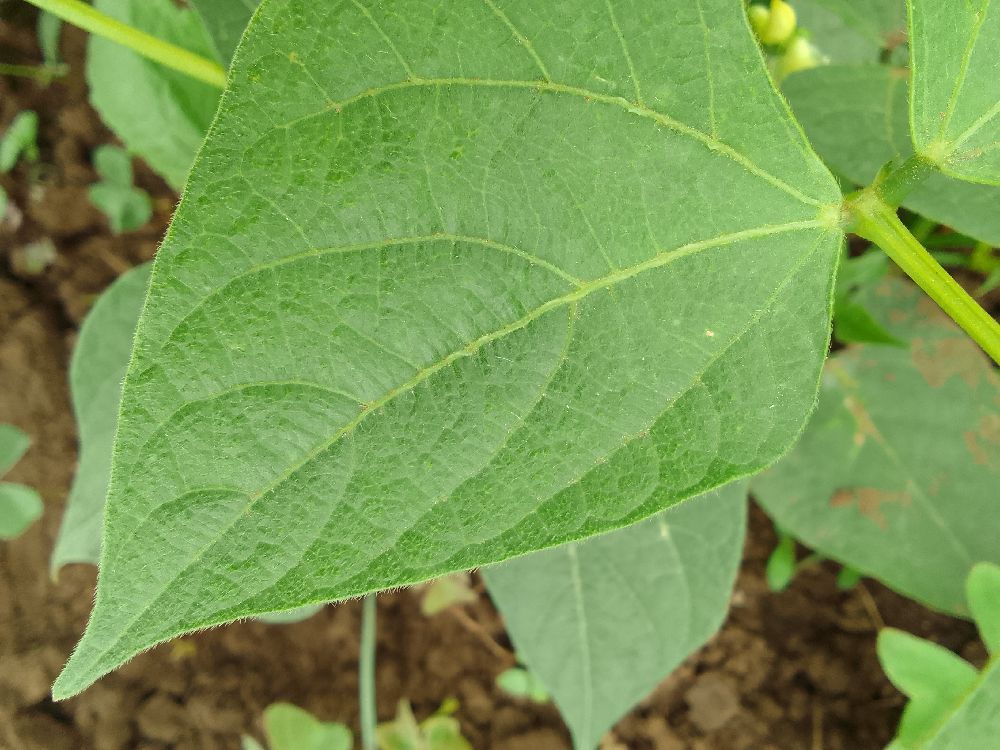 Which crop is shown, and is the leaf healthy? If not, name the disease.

common bean, healthy
